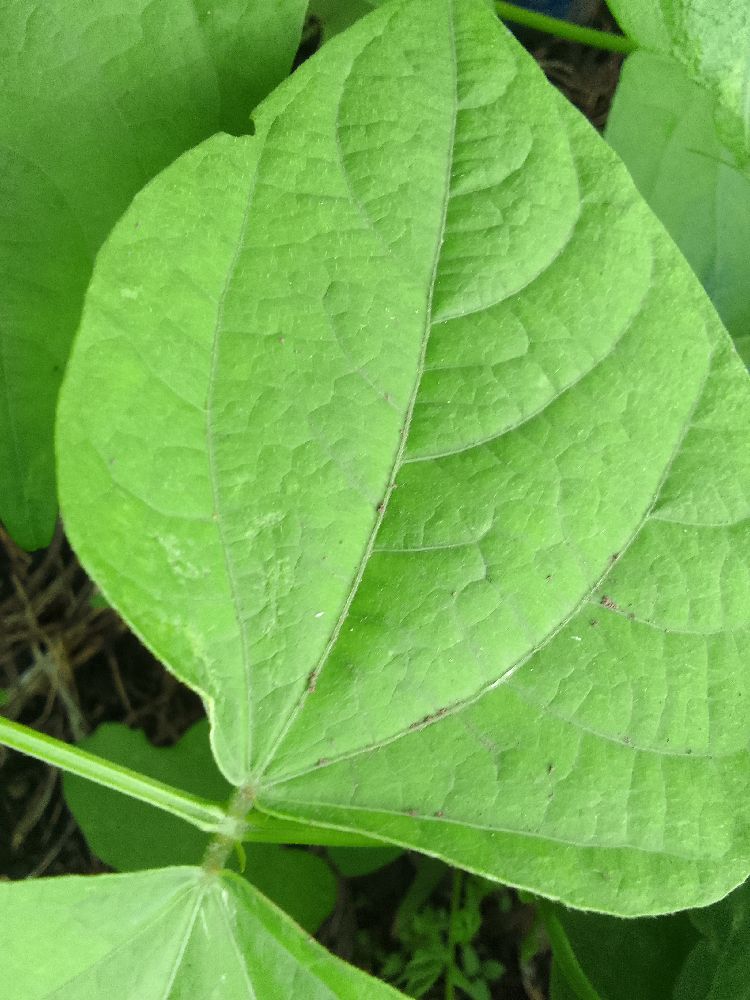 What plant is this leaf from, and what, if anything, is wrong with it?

common bean, healthy
